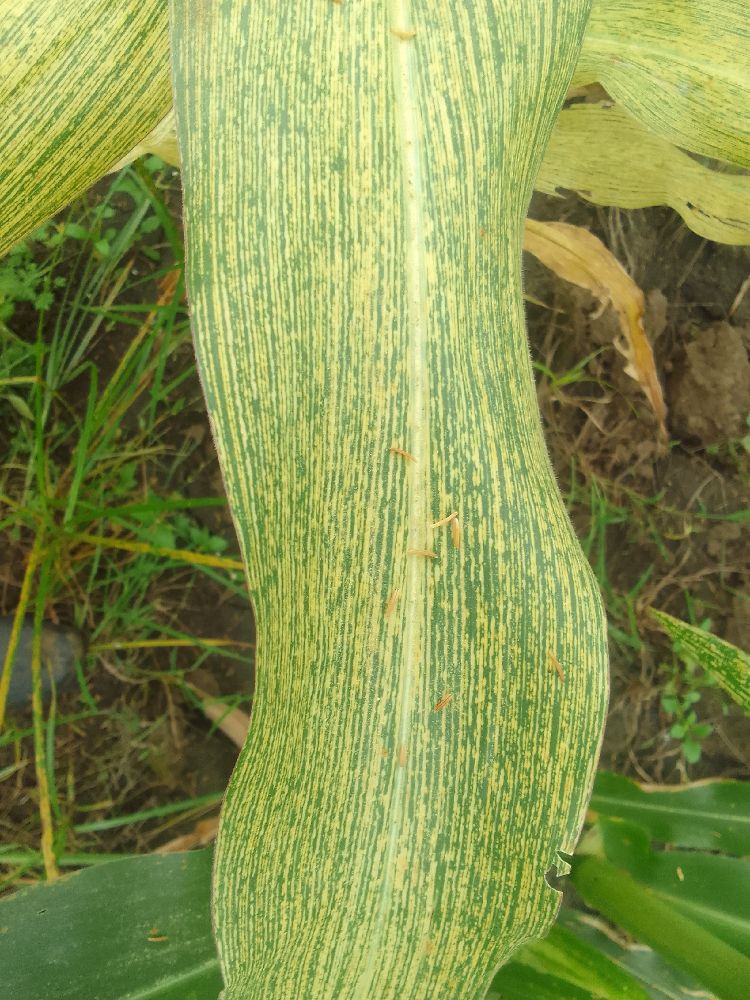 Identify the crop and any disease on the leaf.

maize, maize streak virus
